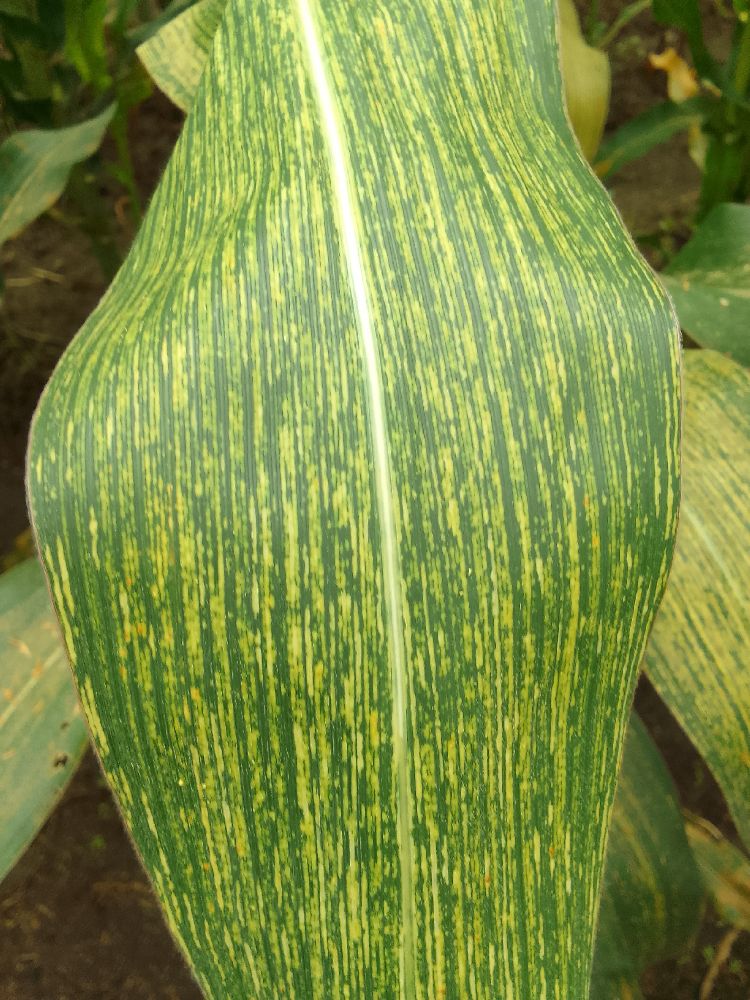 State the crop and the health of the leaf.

maize, maize streak virus
